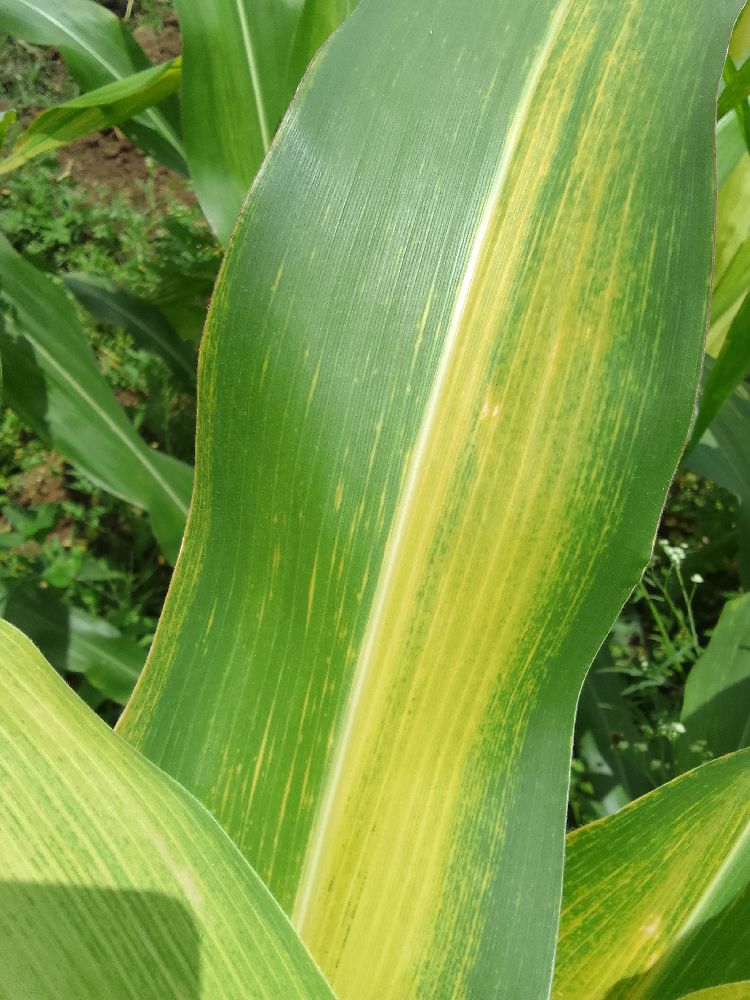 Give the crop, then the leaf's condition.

maize, maize lethal necrosis
